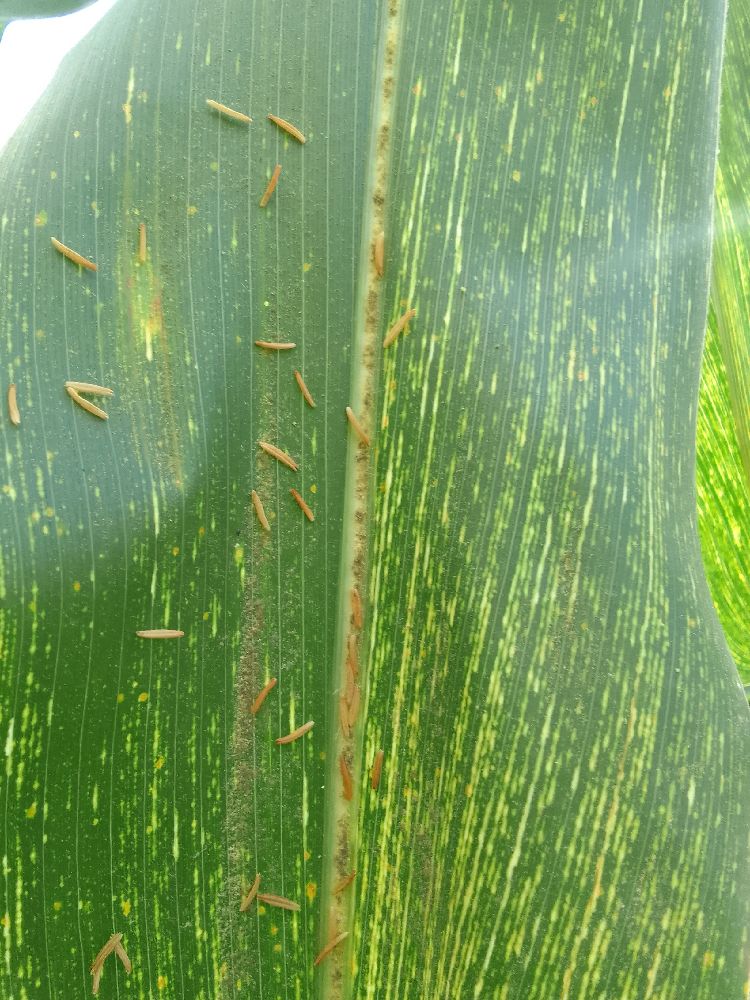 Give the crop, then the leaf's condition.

maize, maize streak virus
